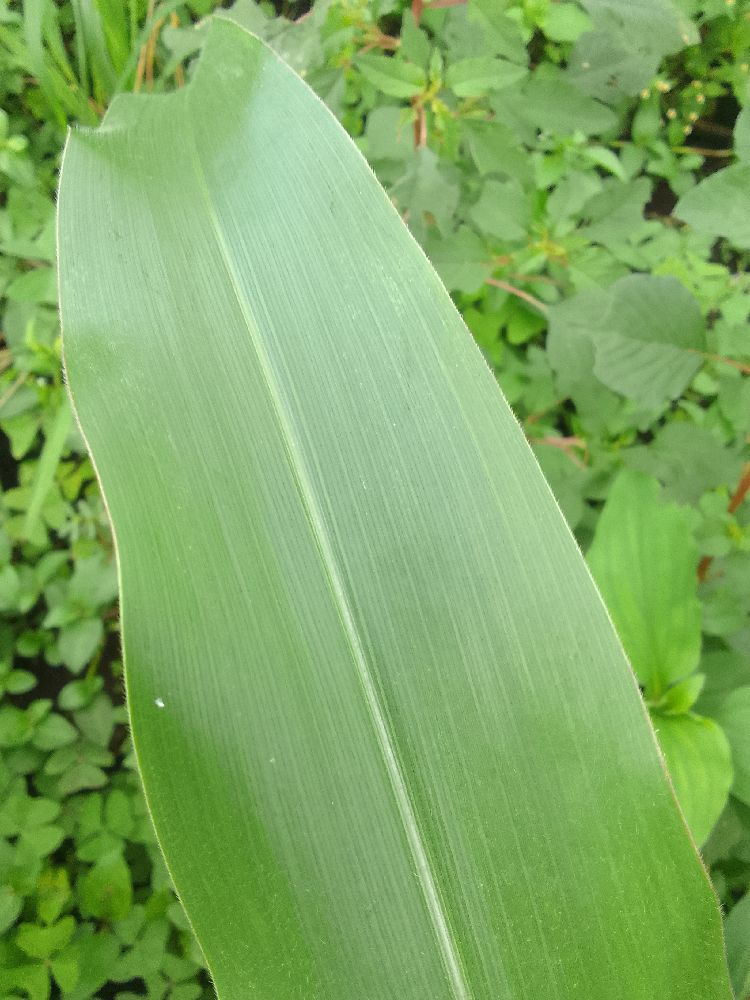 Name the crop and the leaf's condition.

maize, healthy
